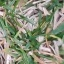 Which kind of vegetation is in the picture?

grass
